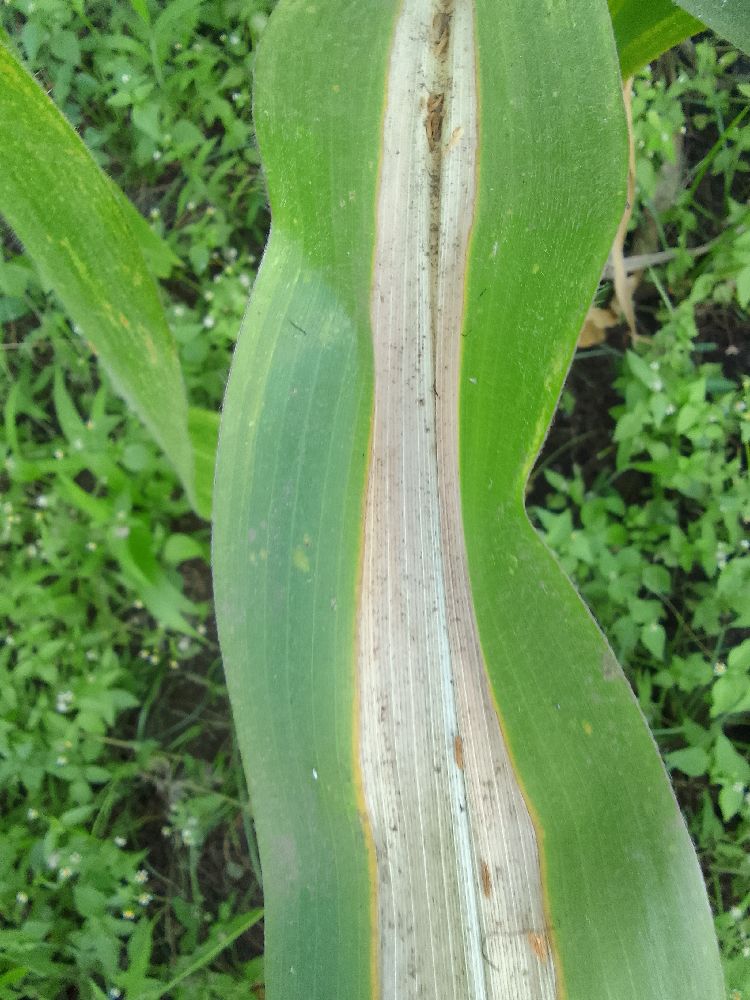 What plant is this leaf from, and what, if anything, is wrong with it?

maize, maize lethal necrosis
